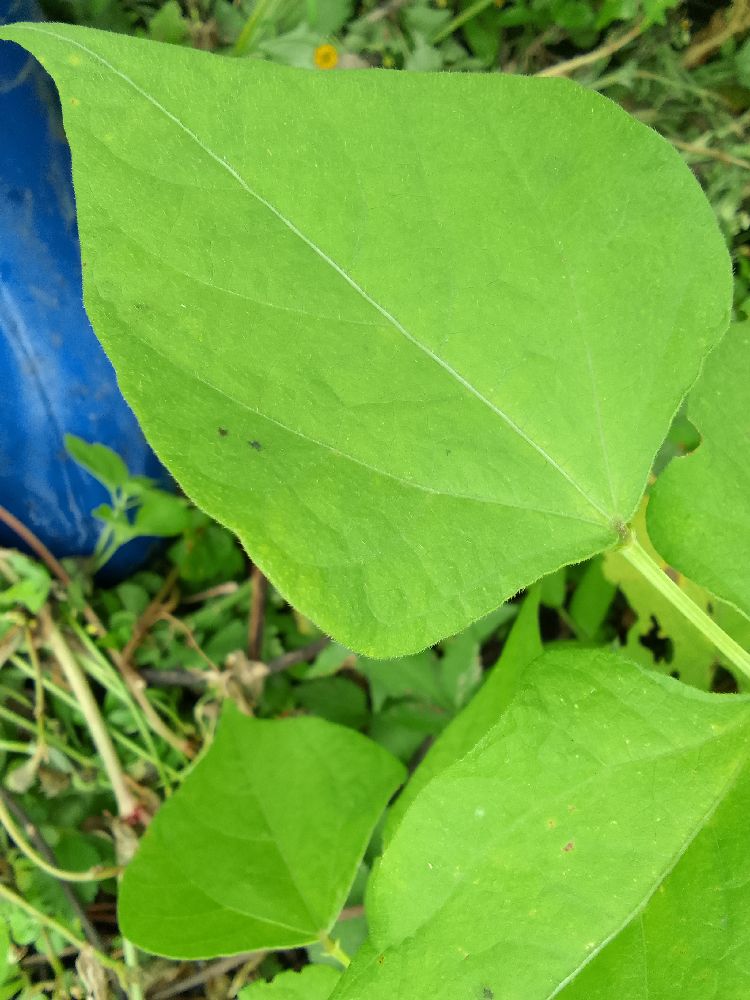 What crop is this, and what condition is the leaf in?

common bean, healthy
